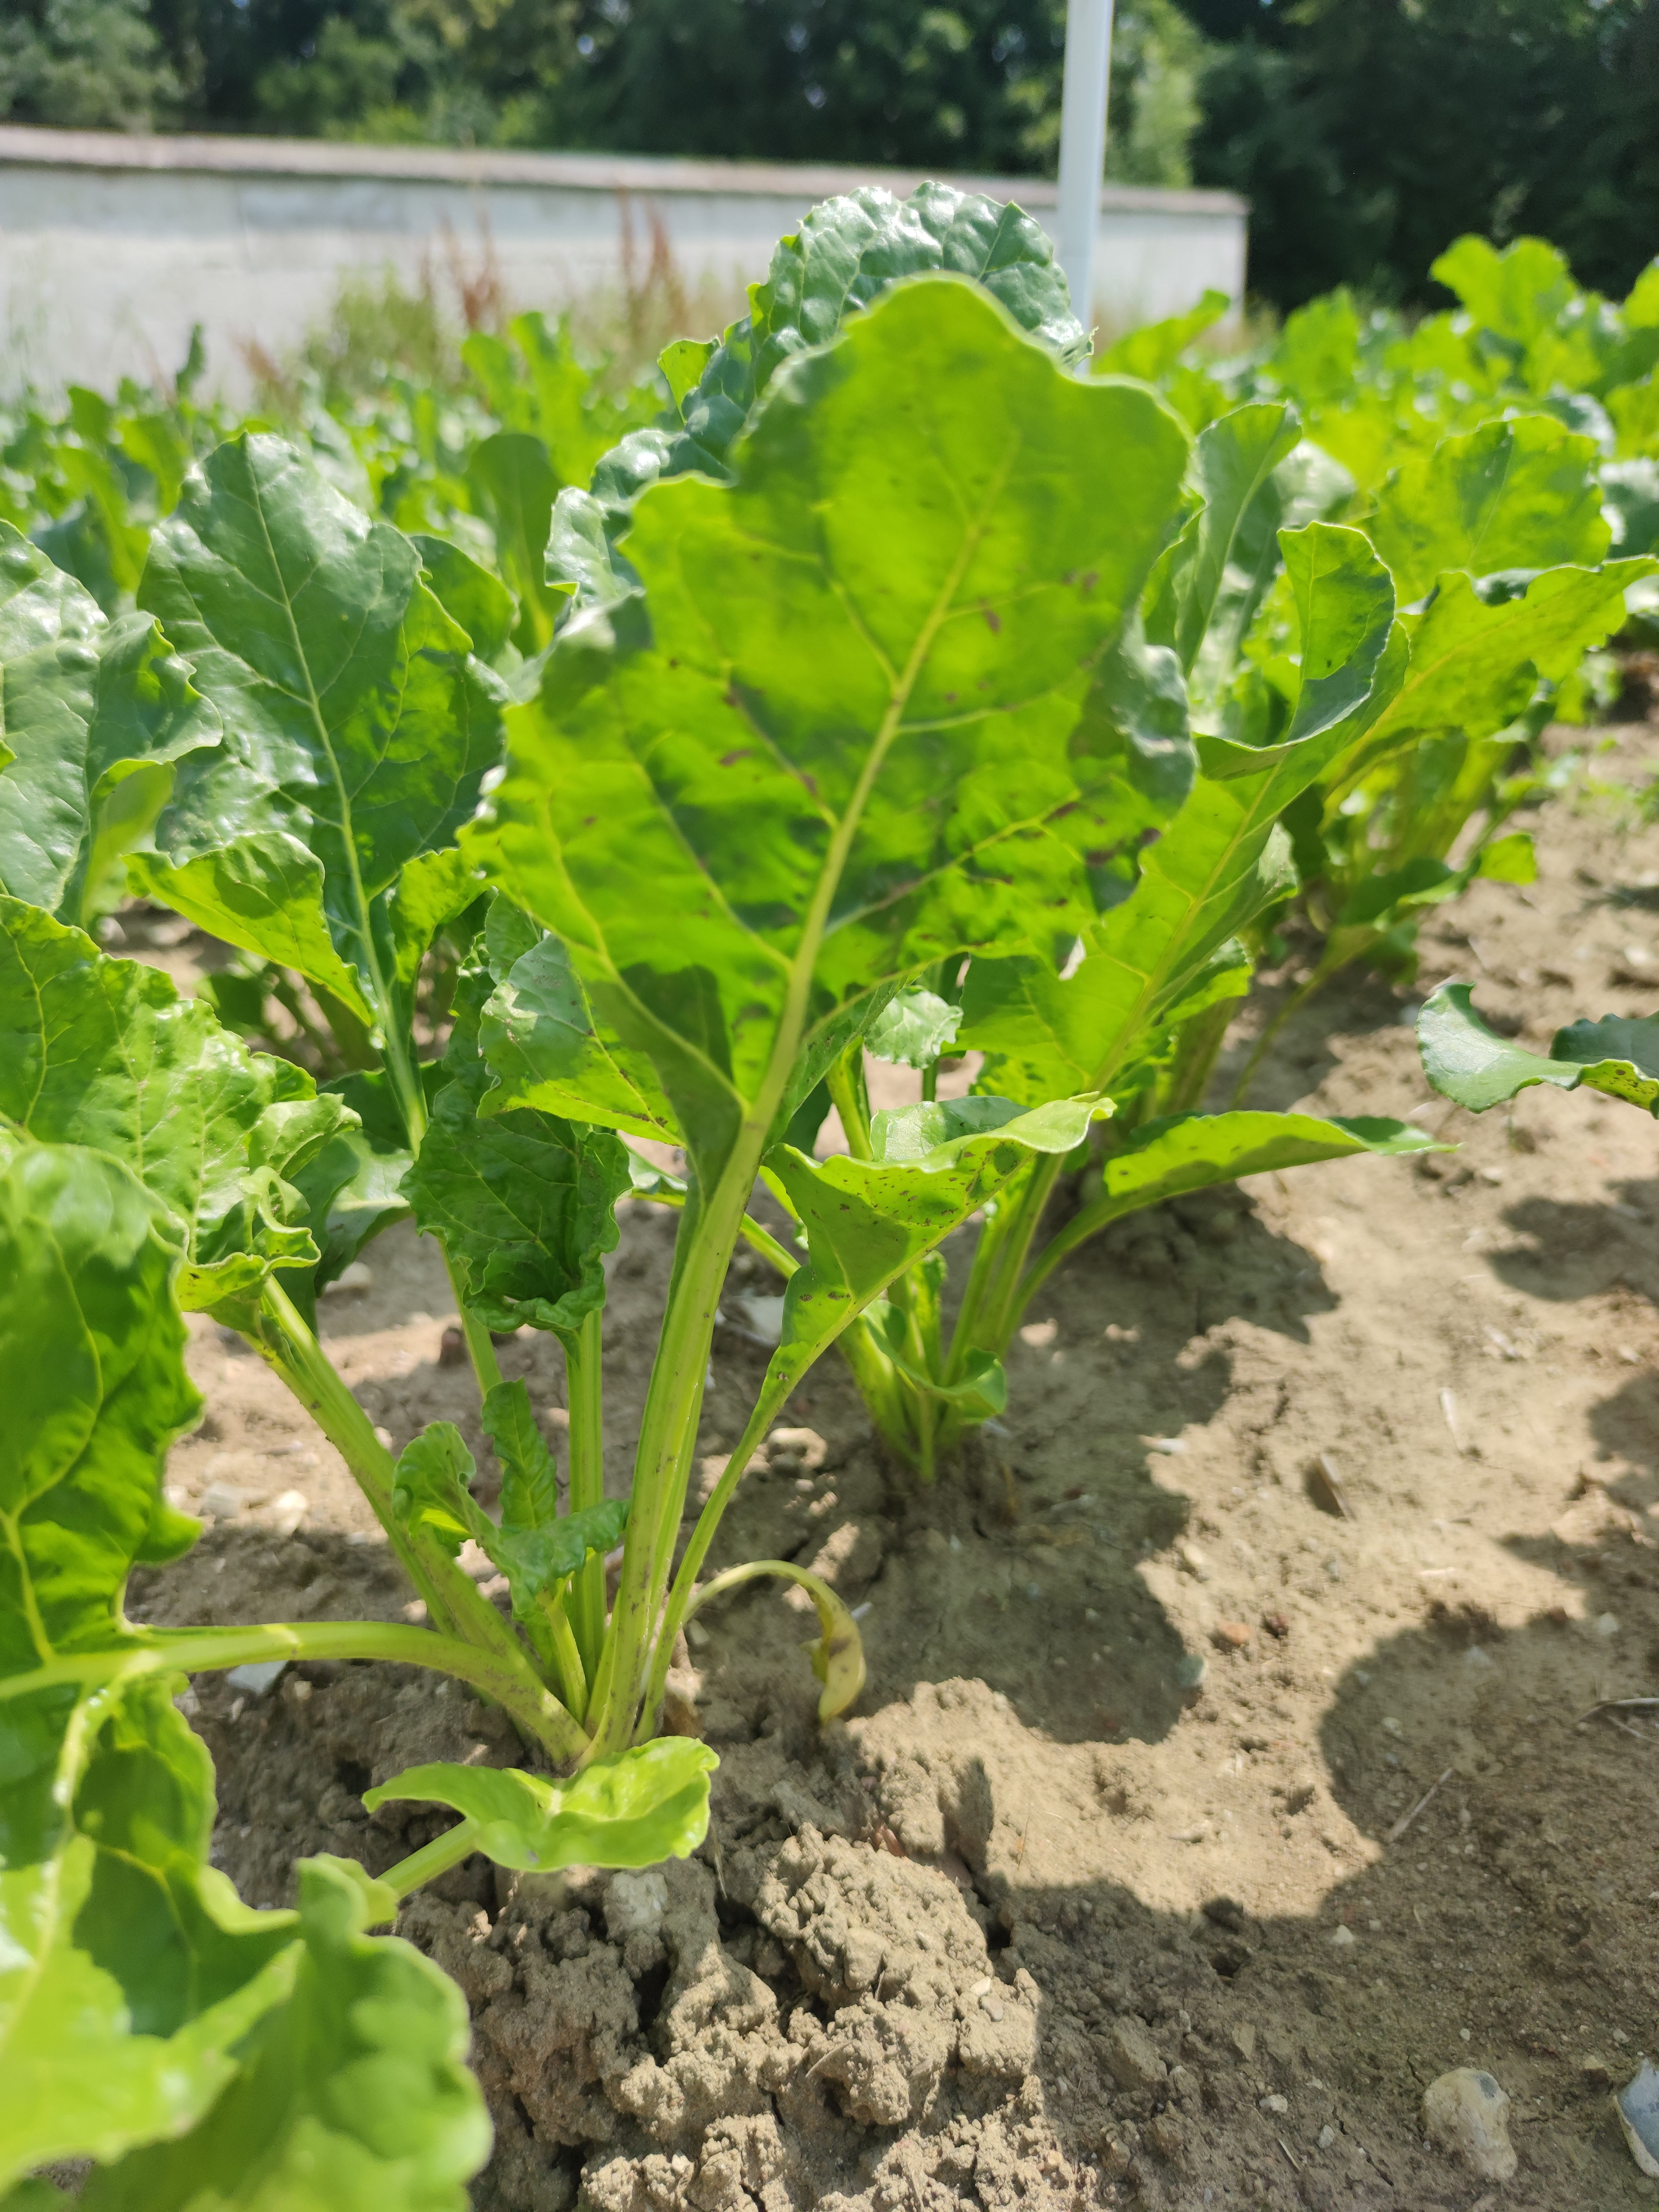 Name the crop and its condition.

beet, unaffected
